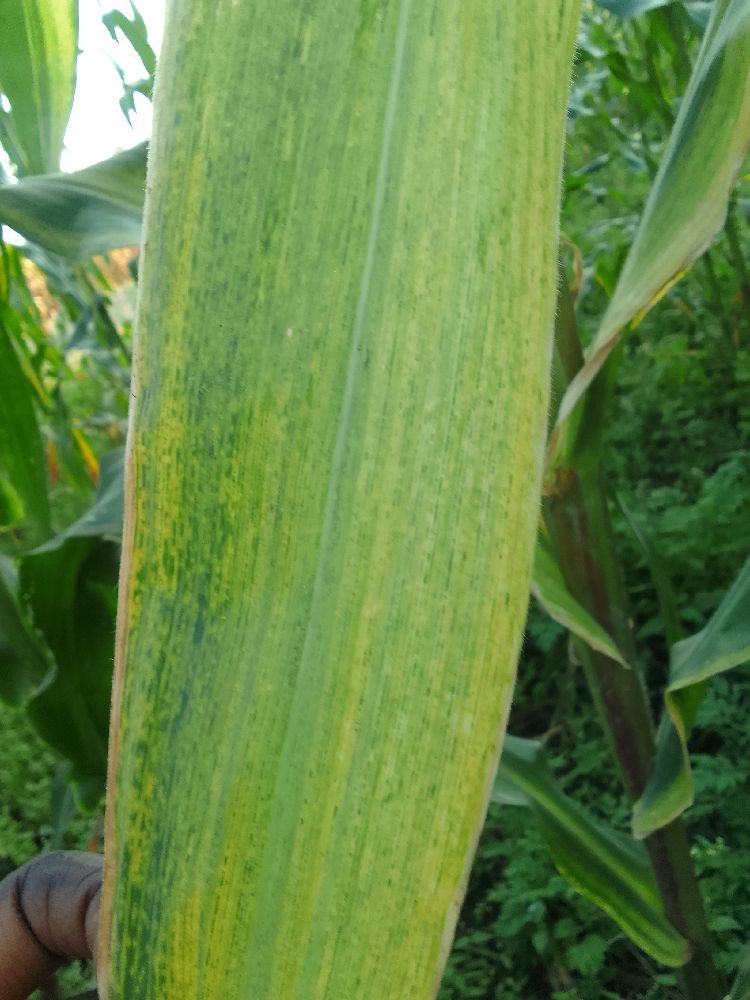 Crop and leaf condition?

maize, maize lethal necrosis
